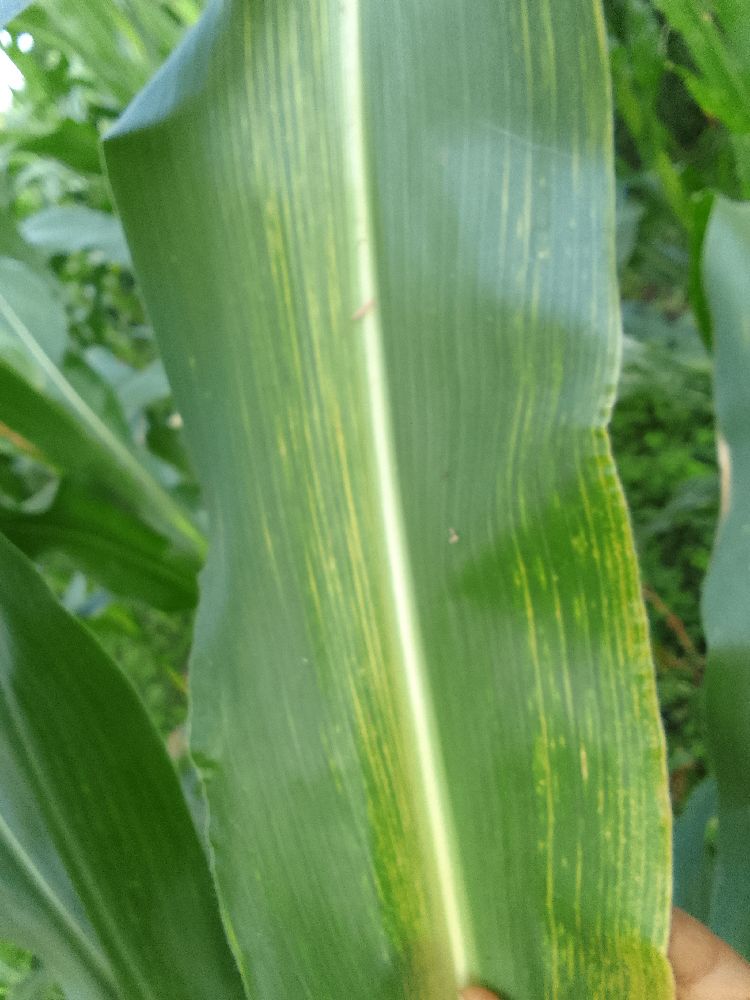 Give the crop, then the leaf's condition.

maize, maize lethal necrosis
